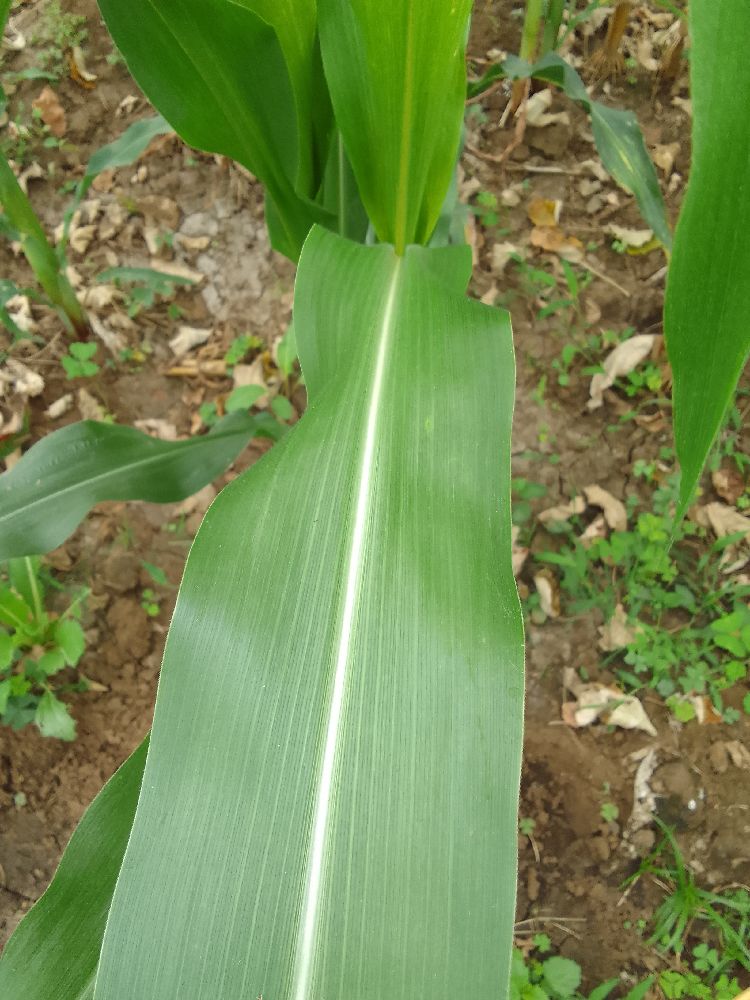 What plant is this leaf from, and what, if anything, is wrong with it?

maize, healthy
